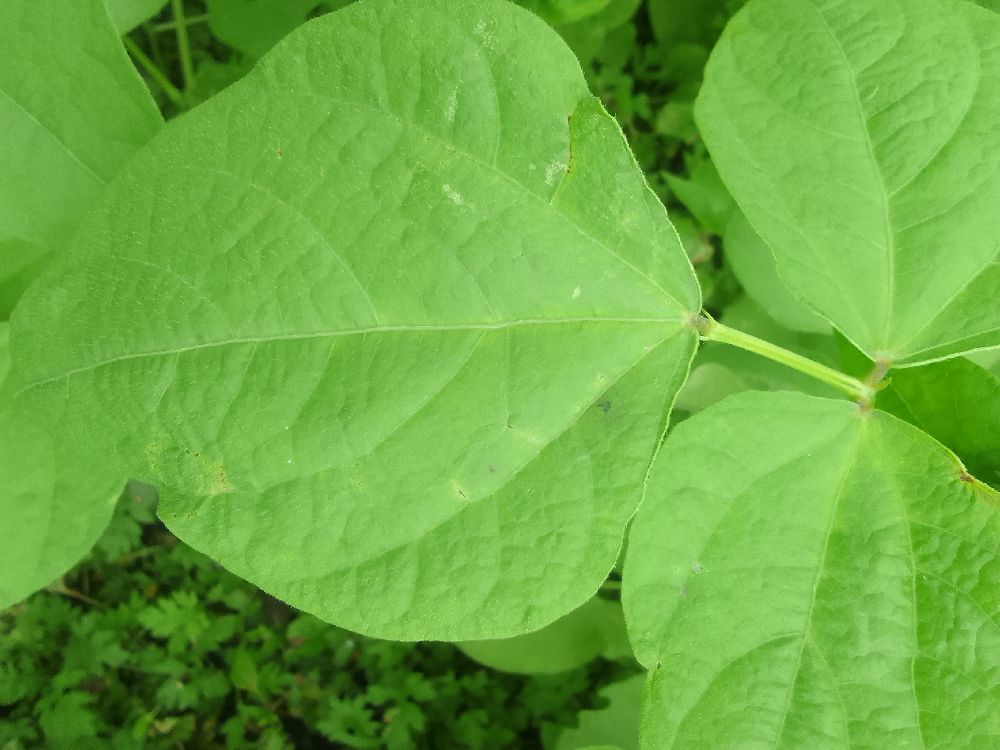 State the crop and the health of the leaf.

common bean, healthy
